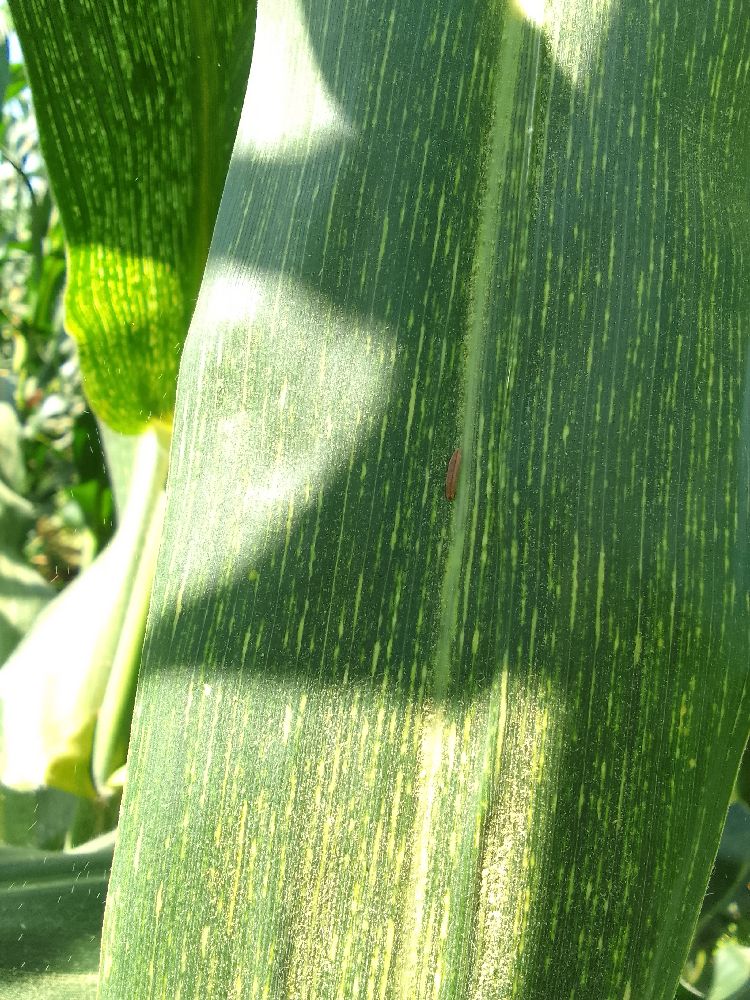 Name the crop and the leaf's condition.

maize, maize streak virus
